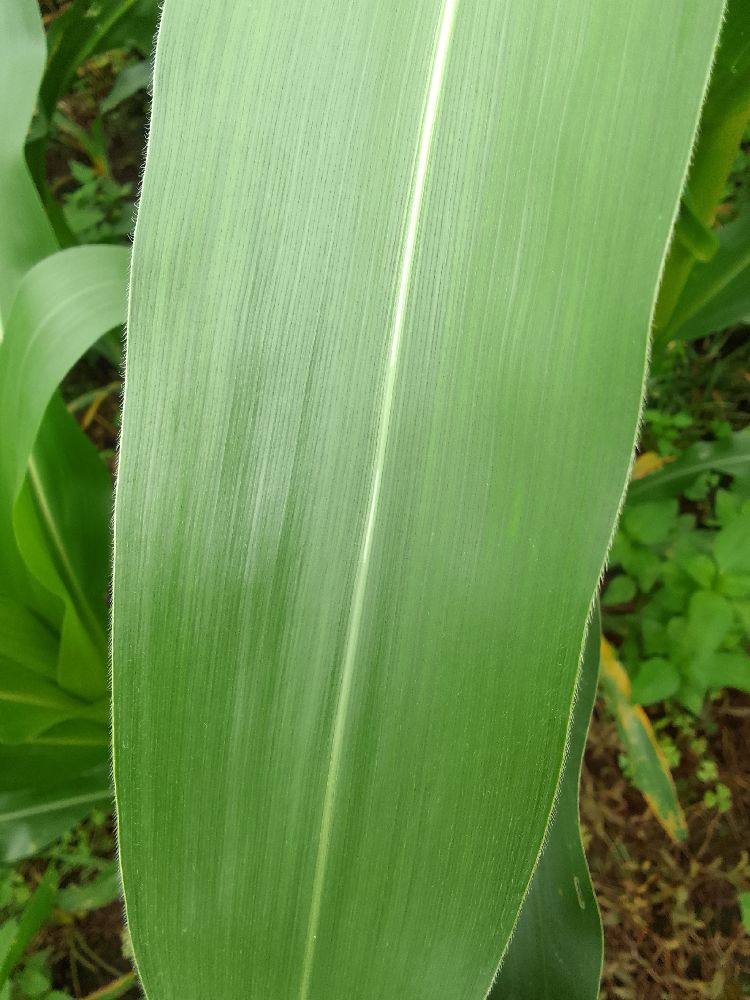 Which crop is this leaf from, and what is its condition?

maize, healthy
